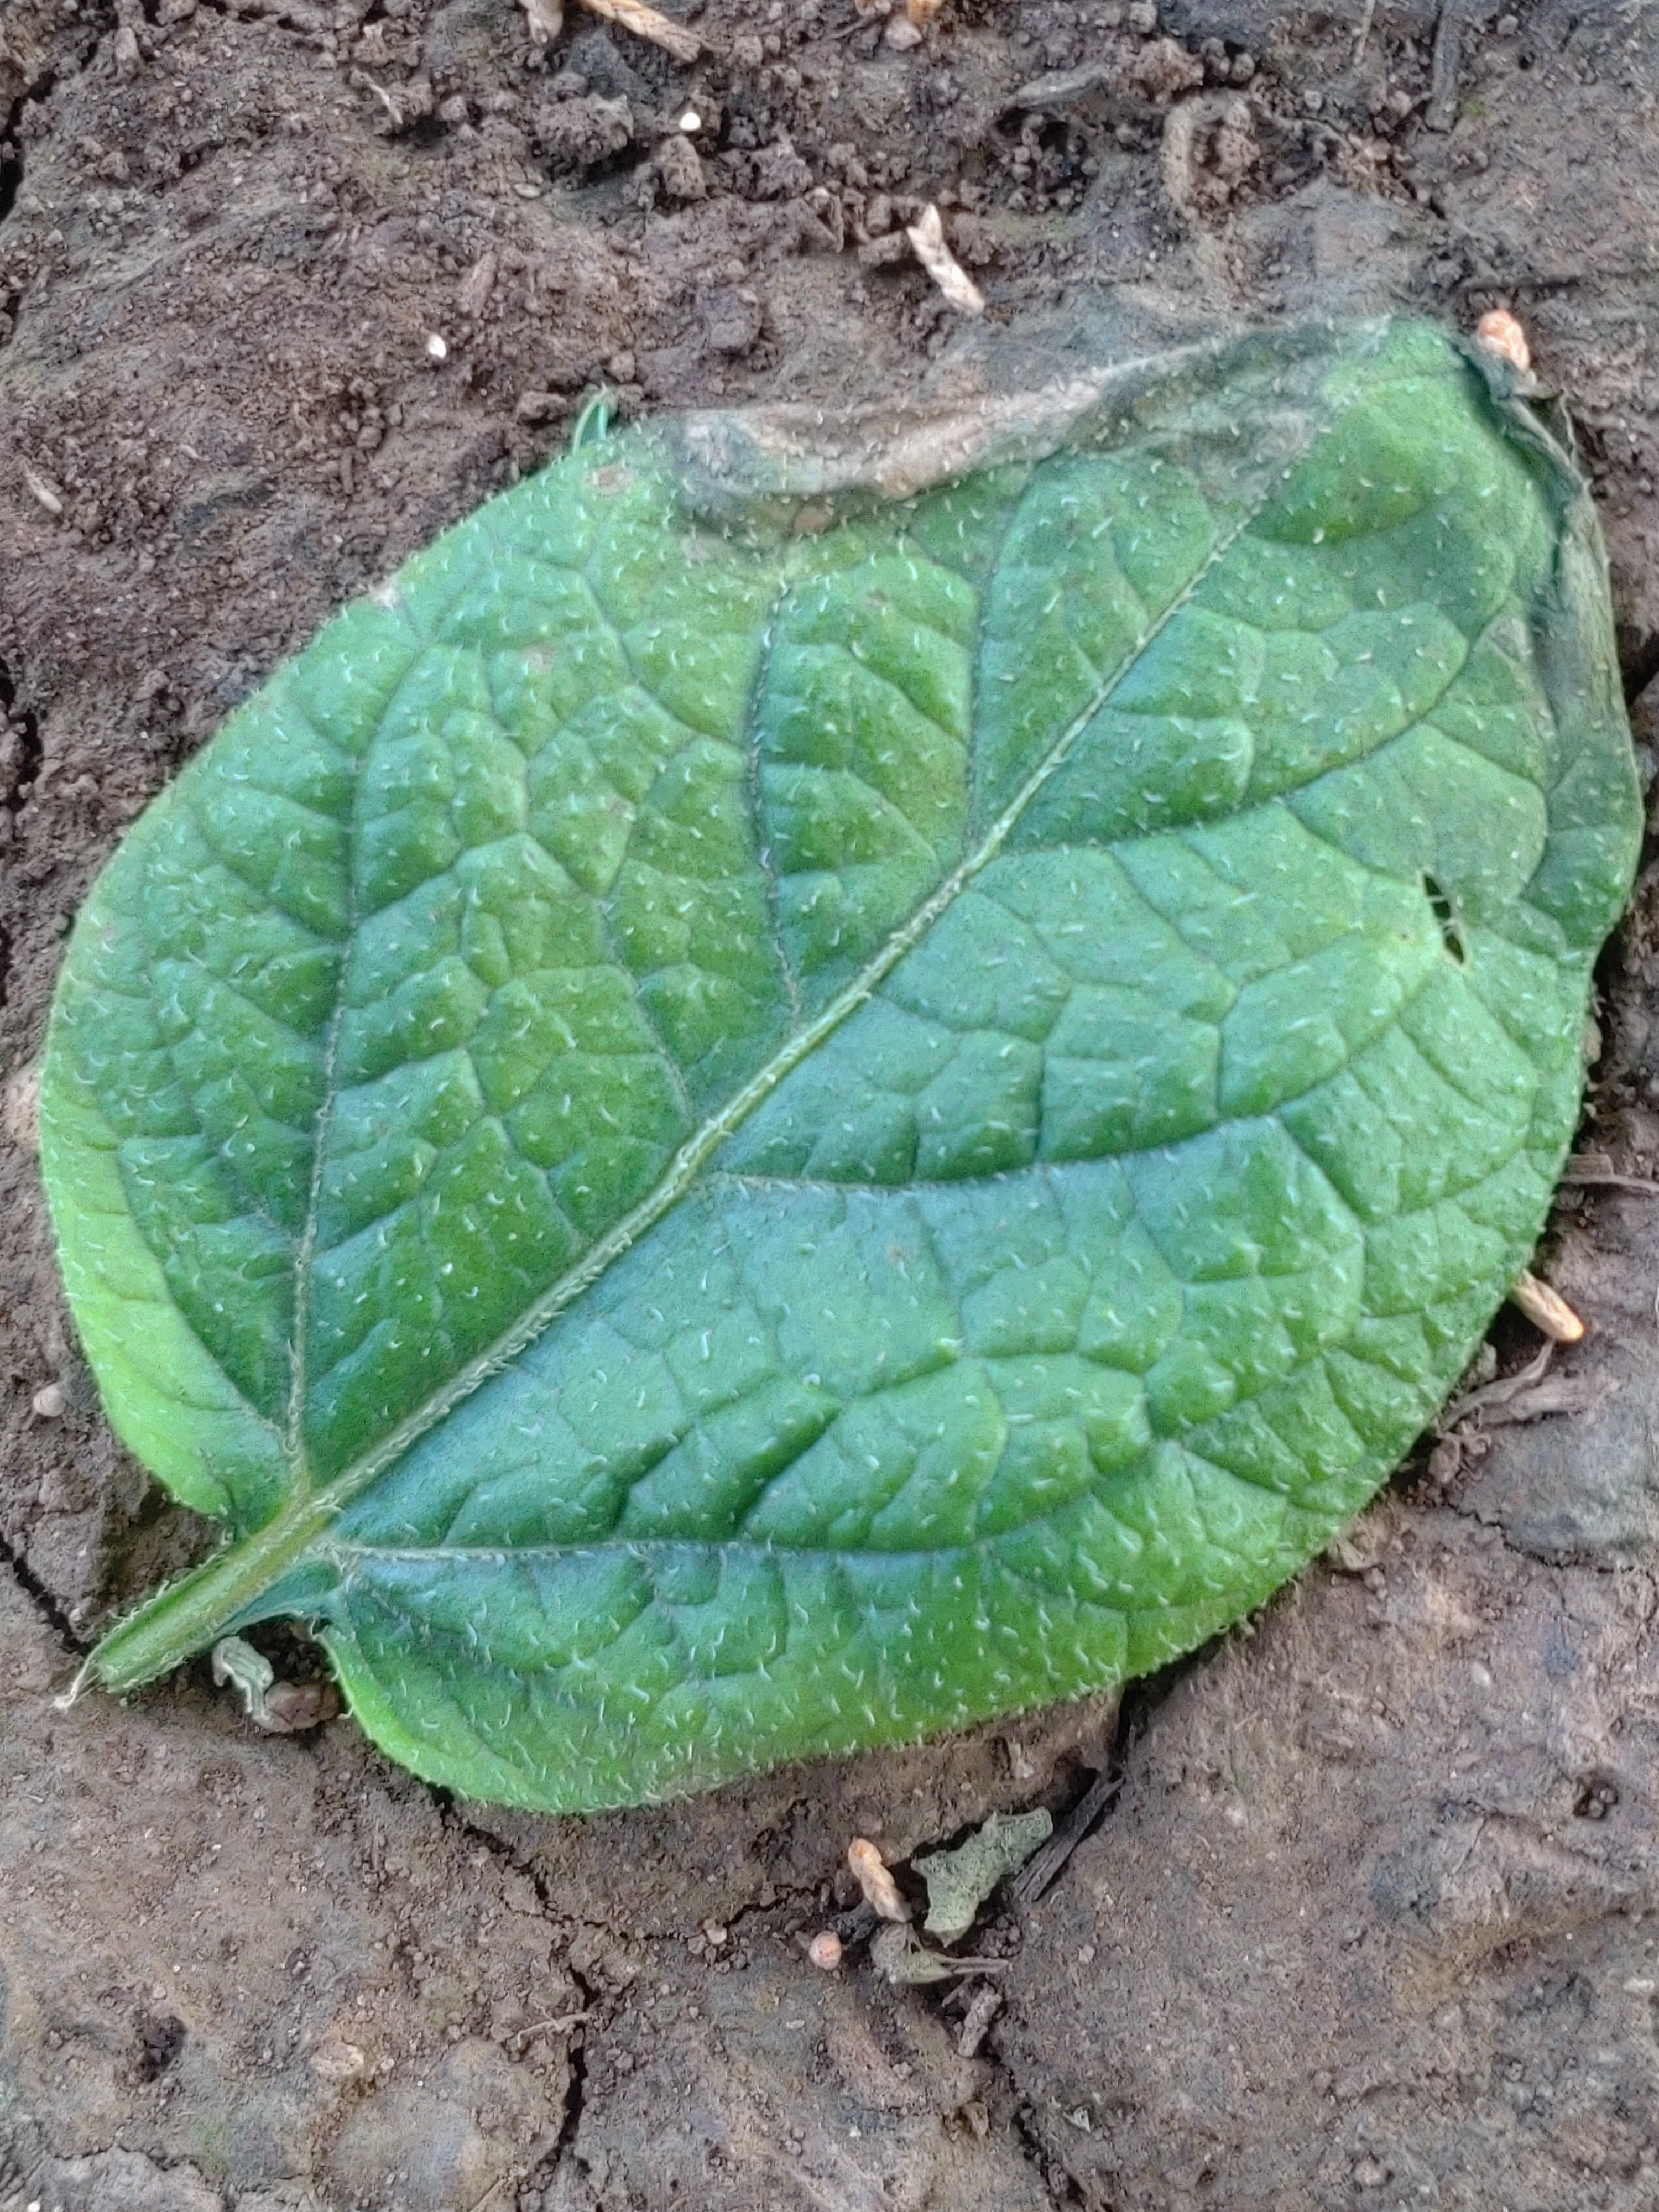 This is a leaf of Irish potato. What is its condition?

early blight
